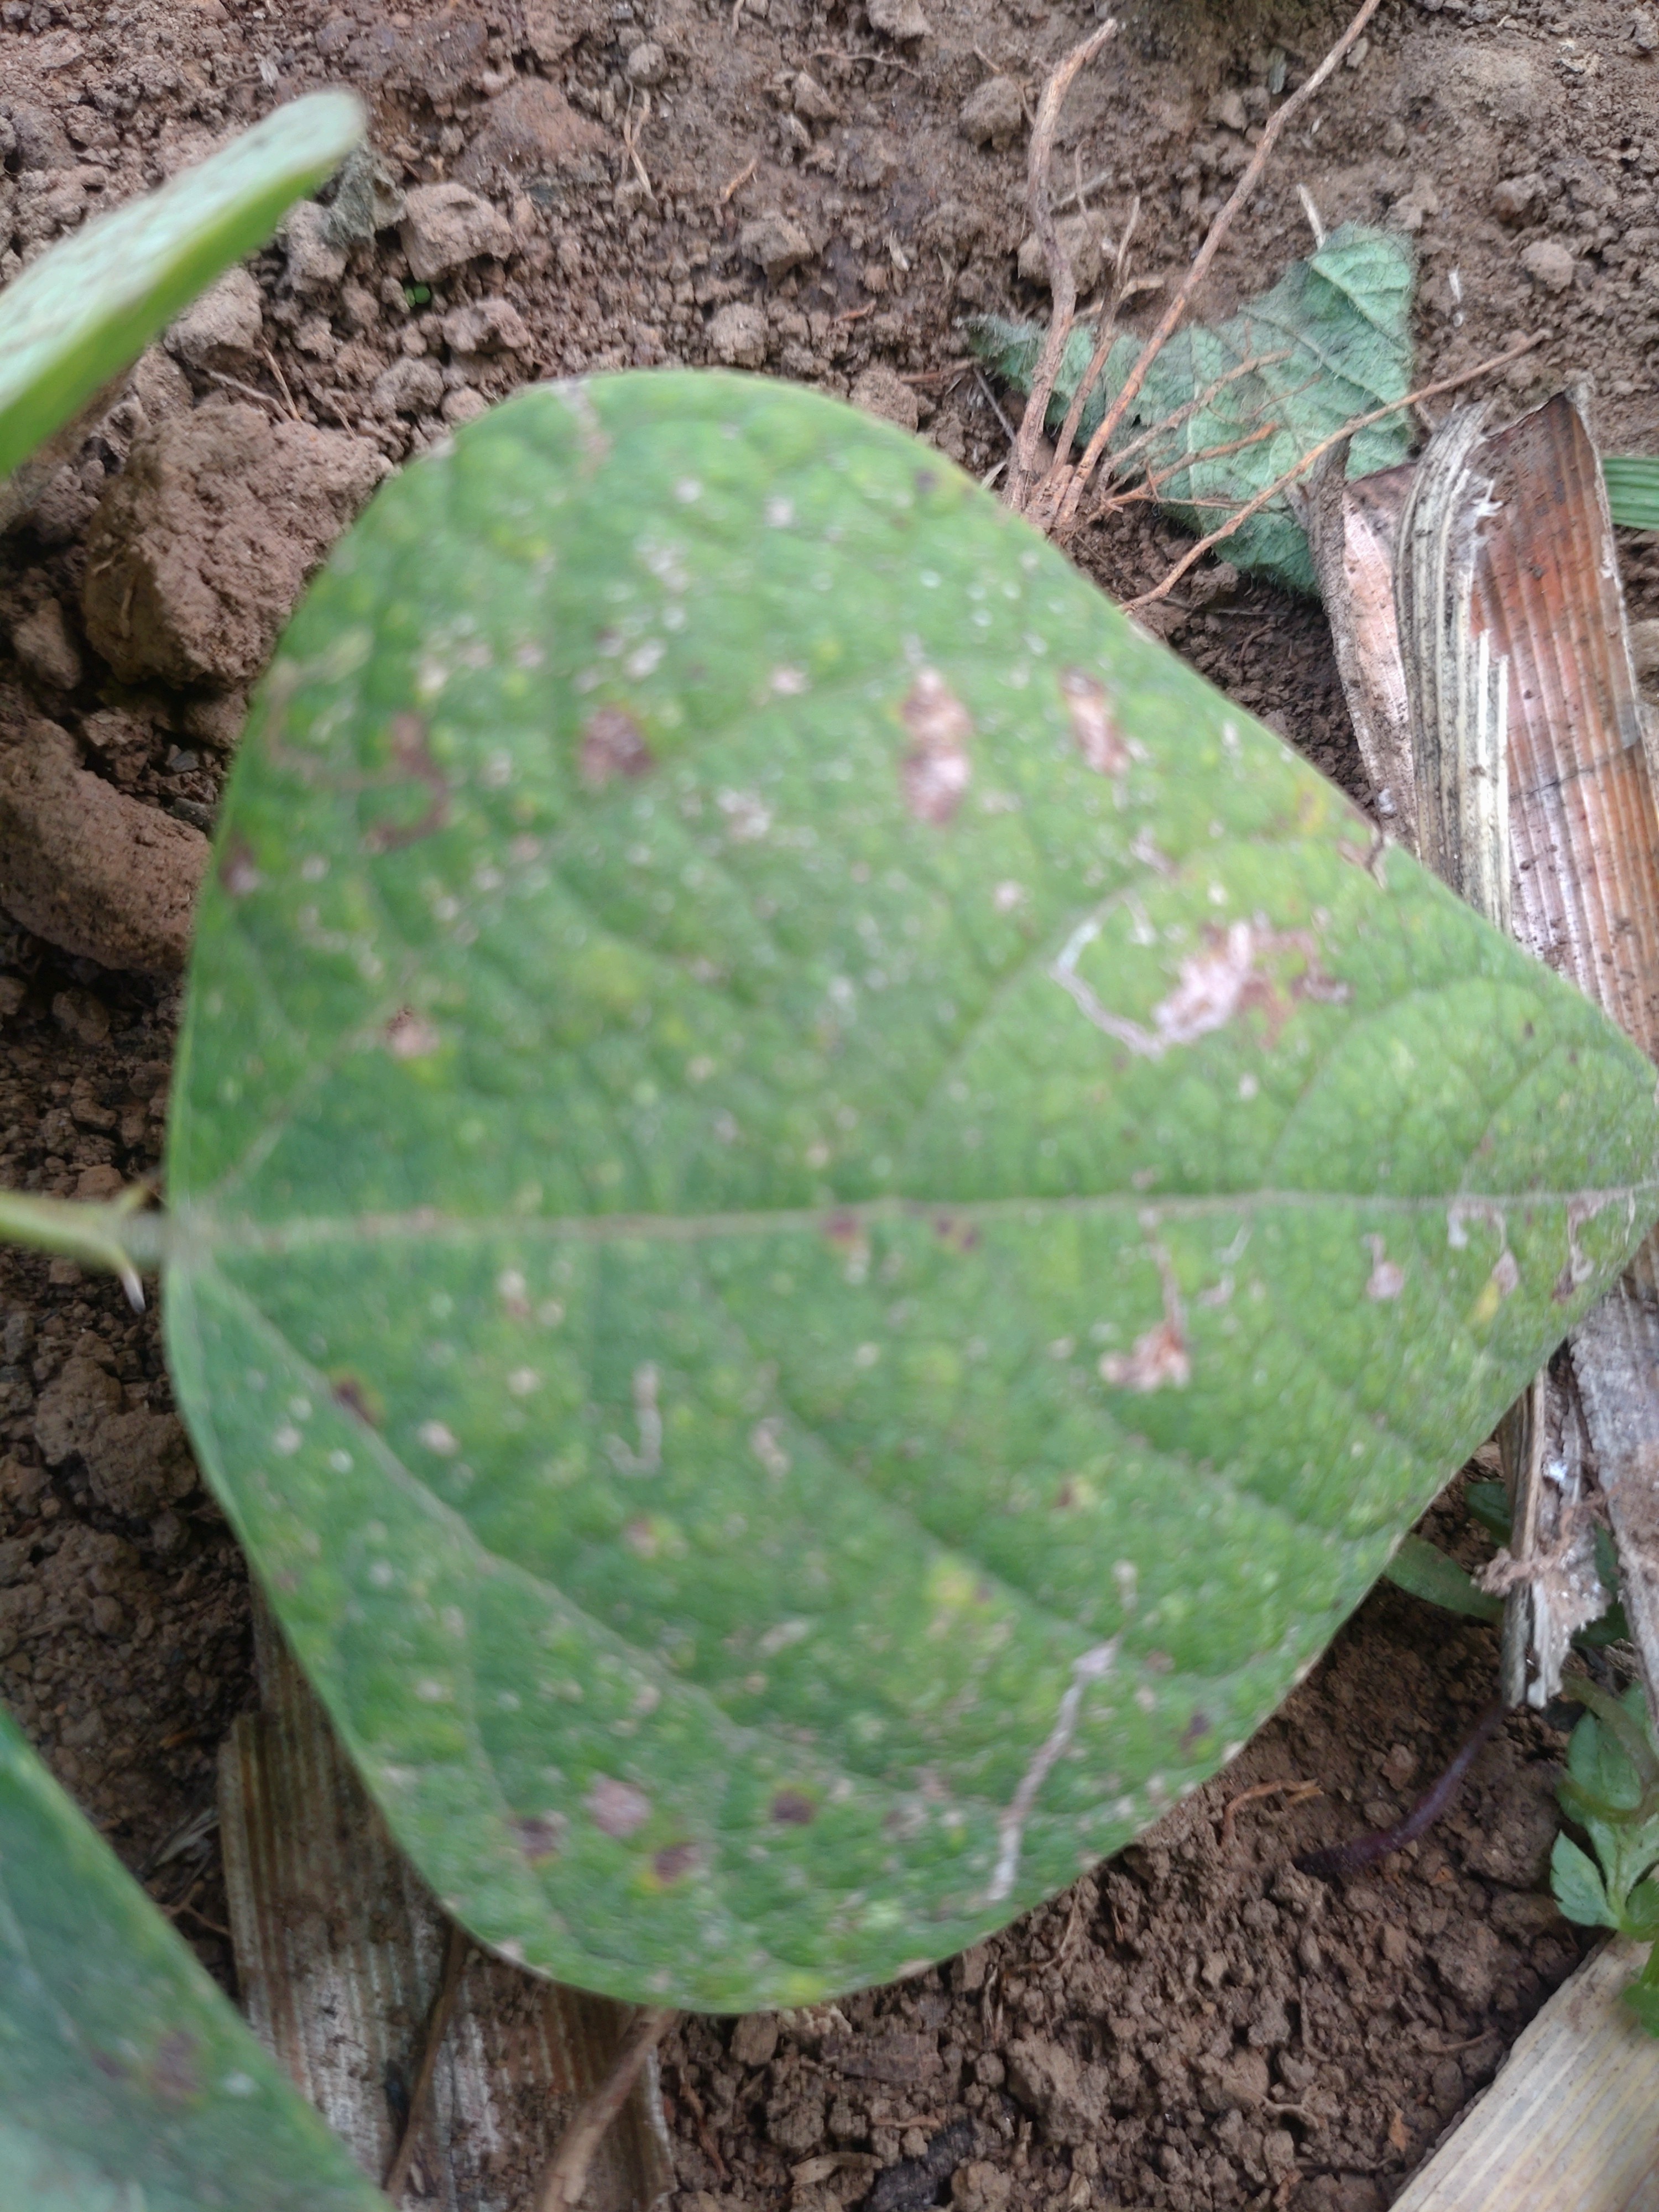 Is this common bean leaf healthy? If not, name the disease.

anthracnose
